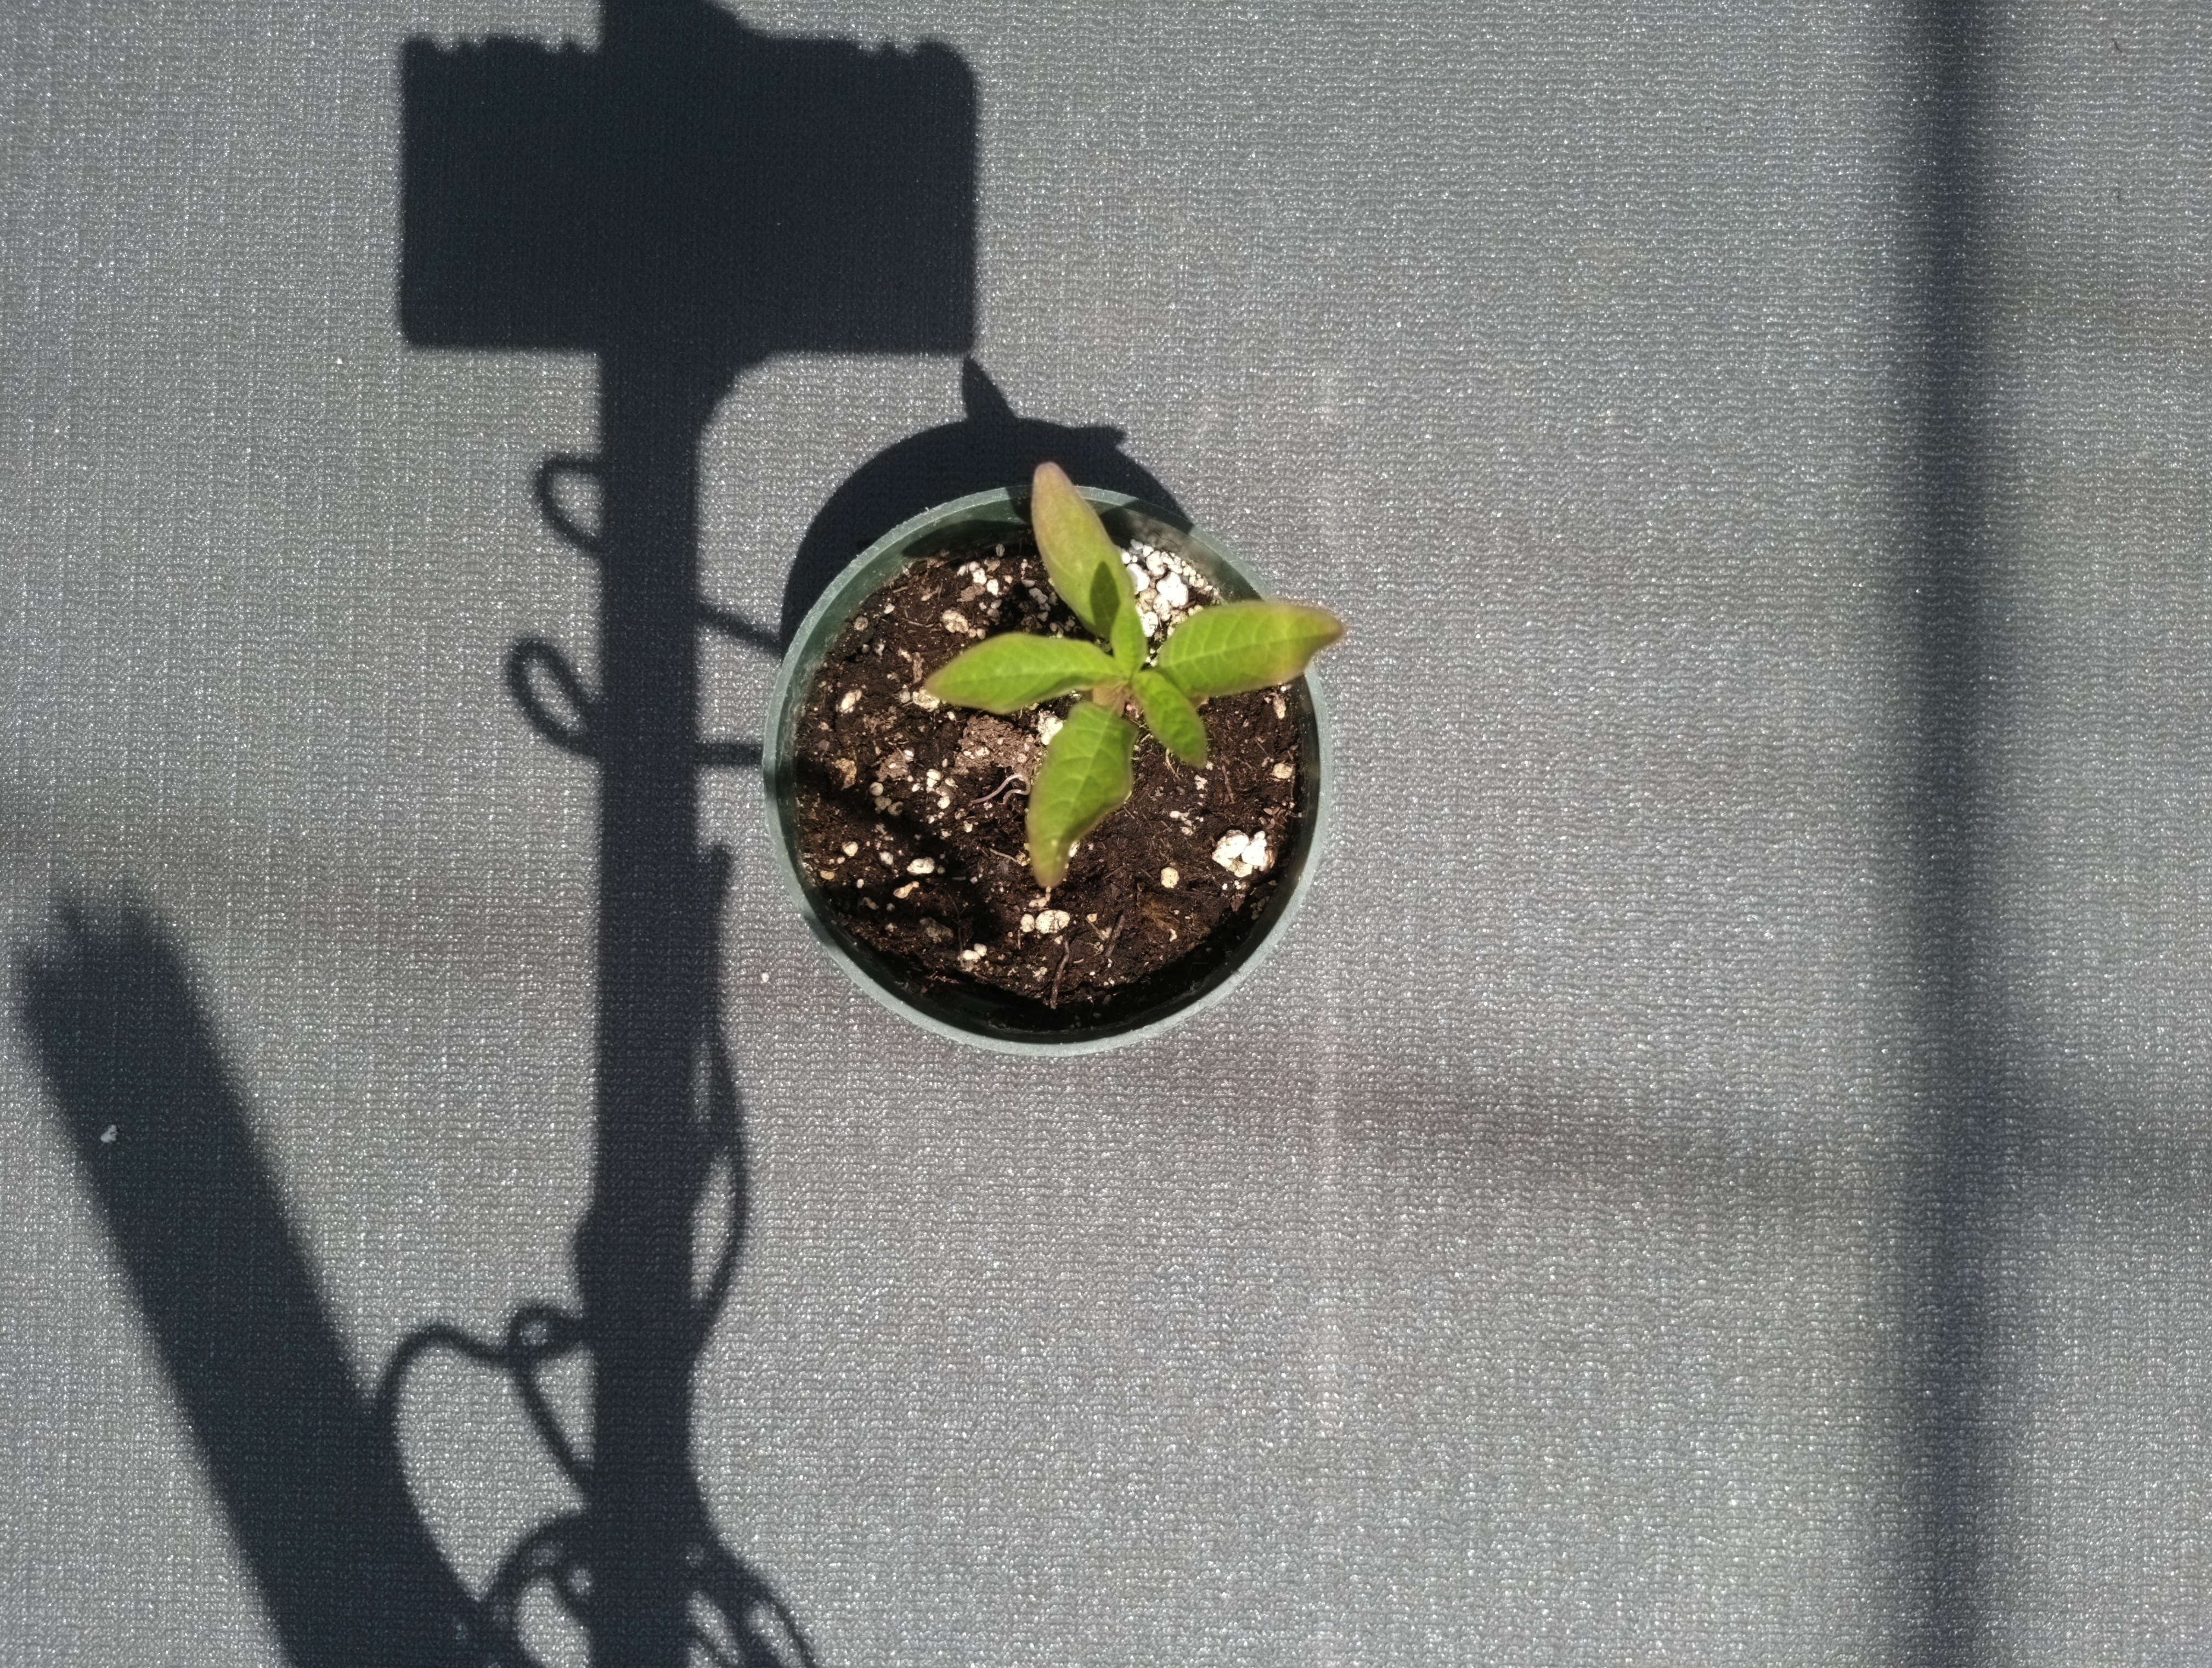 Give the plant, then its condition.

waterhemp, chlorosis only
